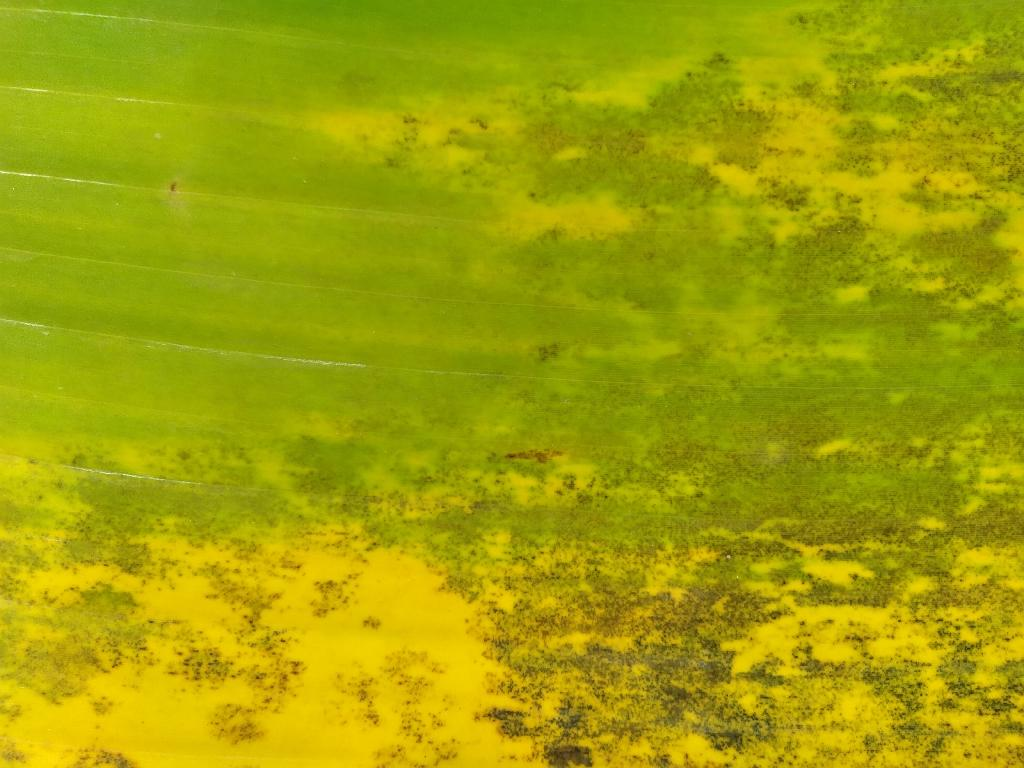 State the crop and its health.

banana, black sigatoka
